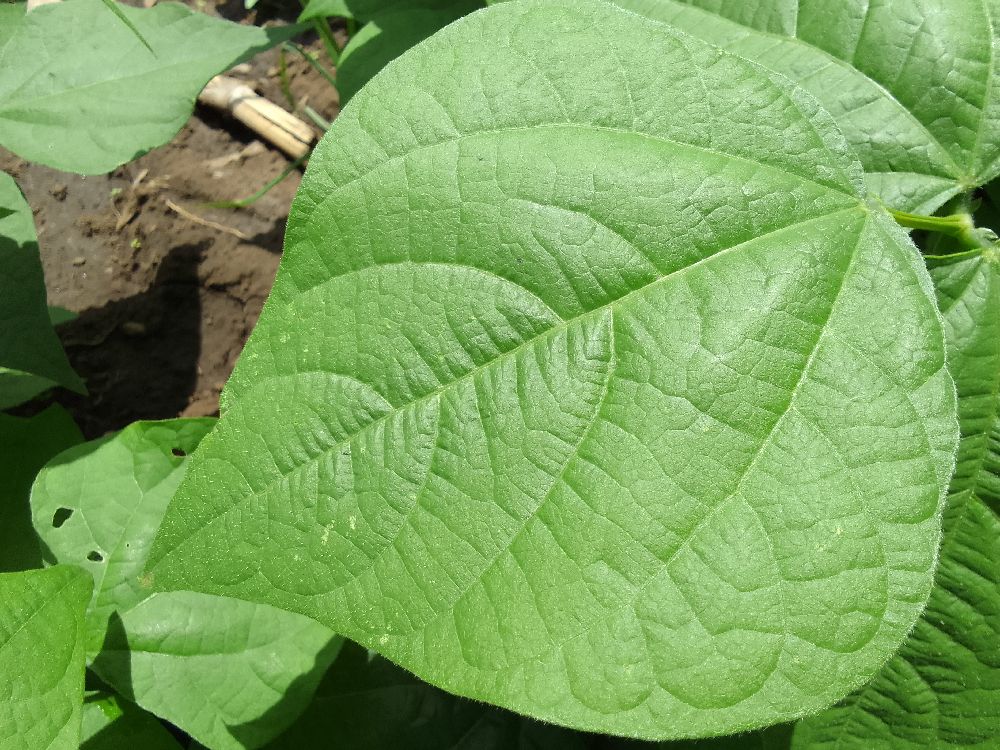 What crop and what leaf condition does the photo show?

common bean, healthy
